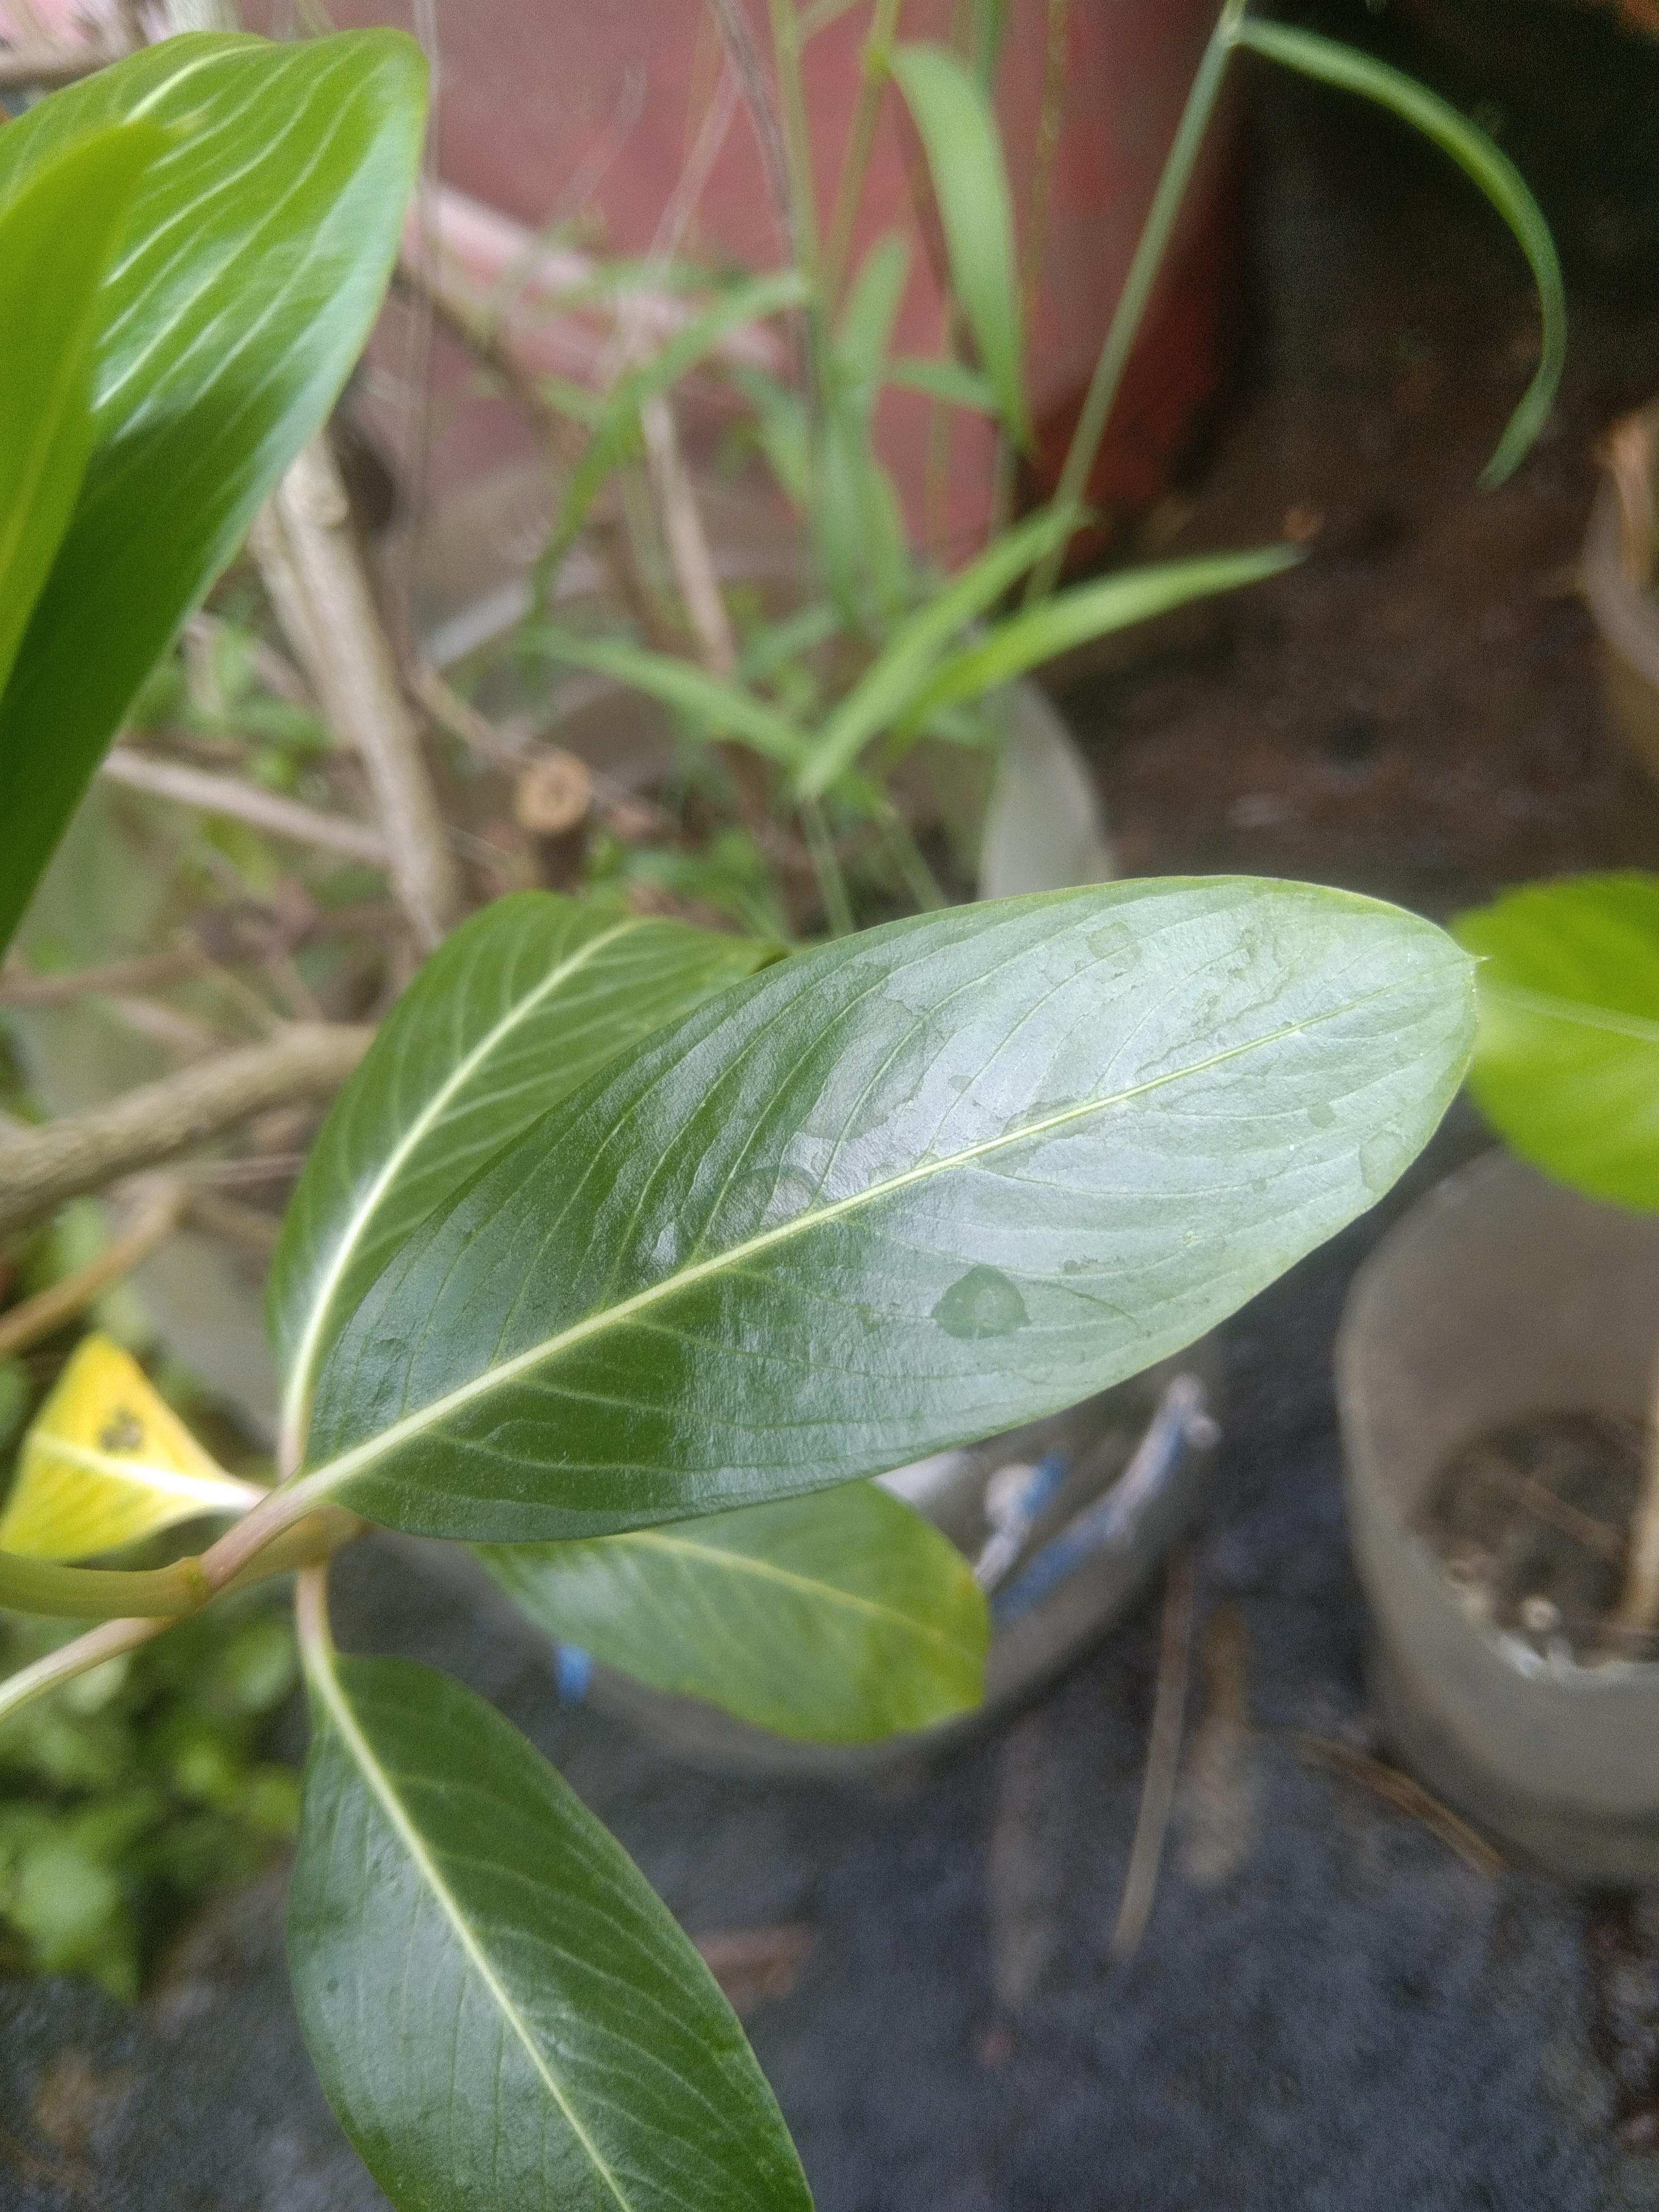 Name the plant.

rose periwinkle
